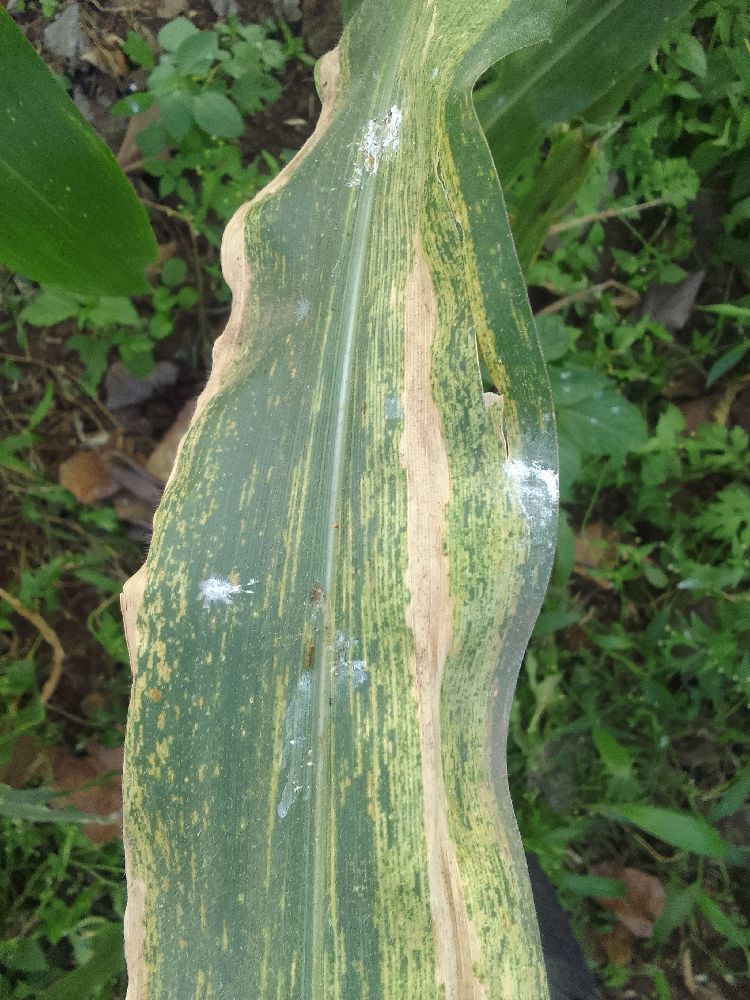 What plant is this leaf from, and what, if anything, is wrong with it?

maize, maize lethal necrosis
